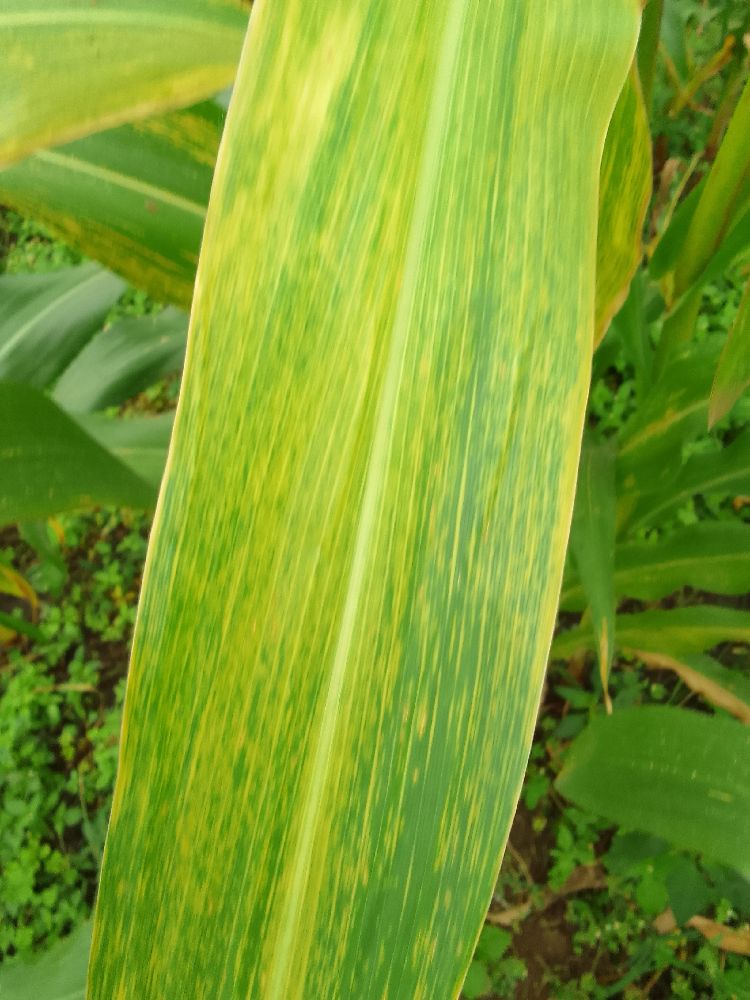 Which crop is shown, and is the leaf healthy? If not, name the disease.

maize, maize lethal necrosis
